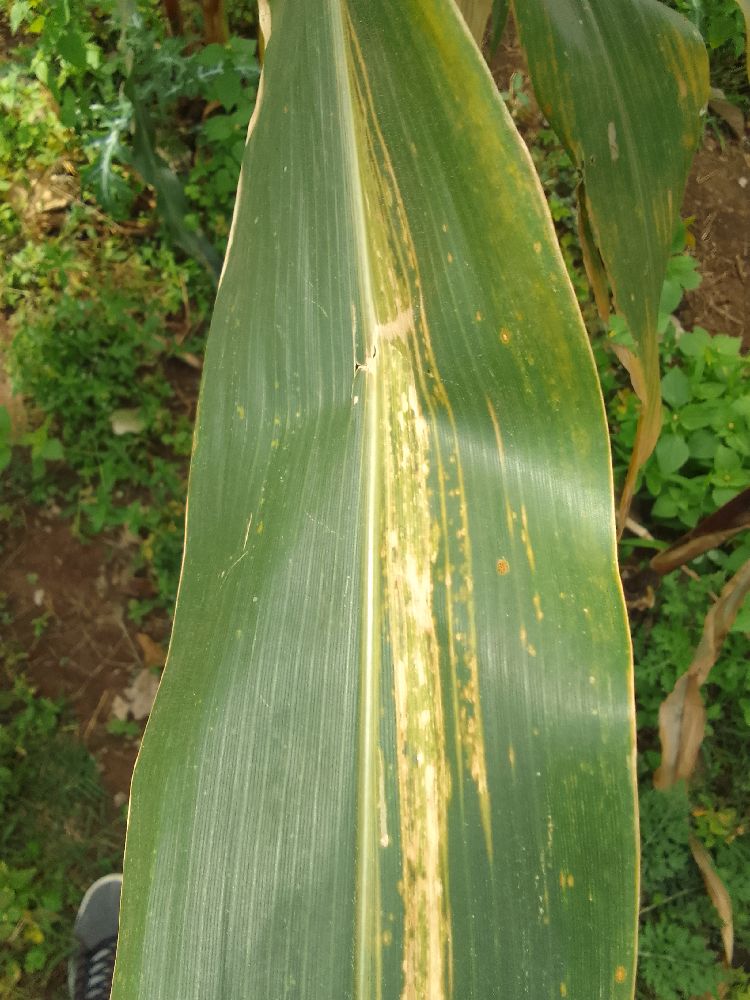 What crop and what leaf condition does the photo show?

maize, maize lethal necrosis
